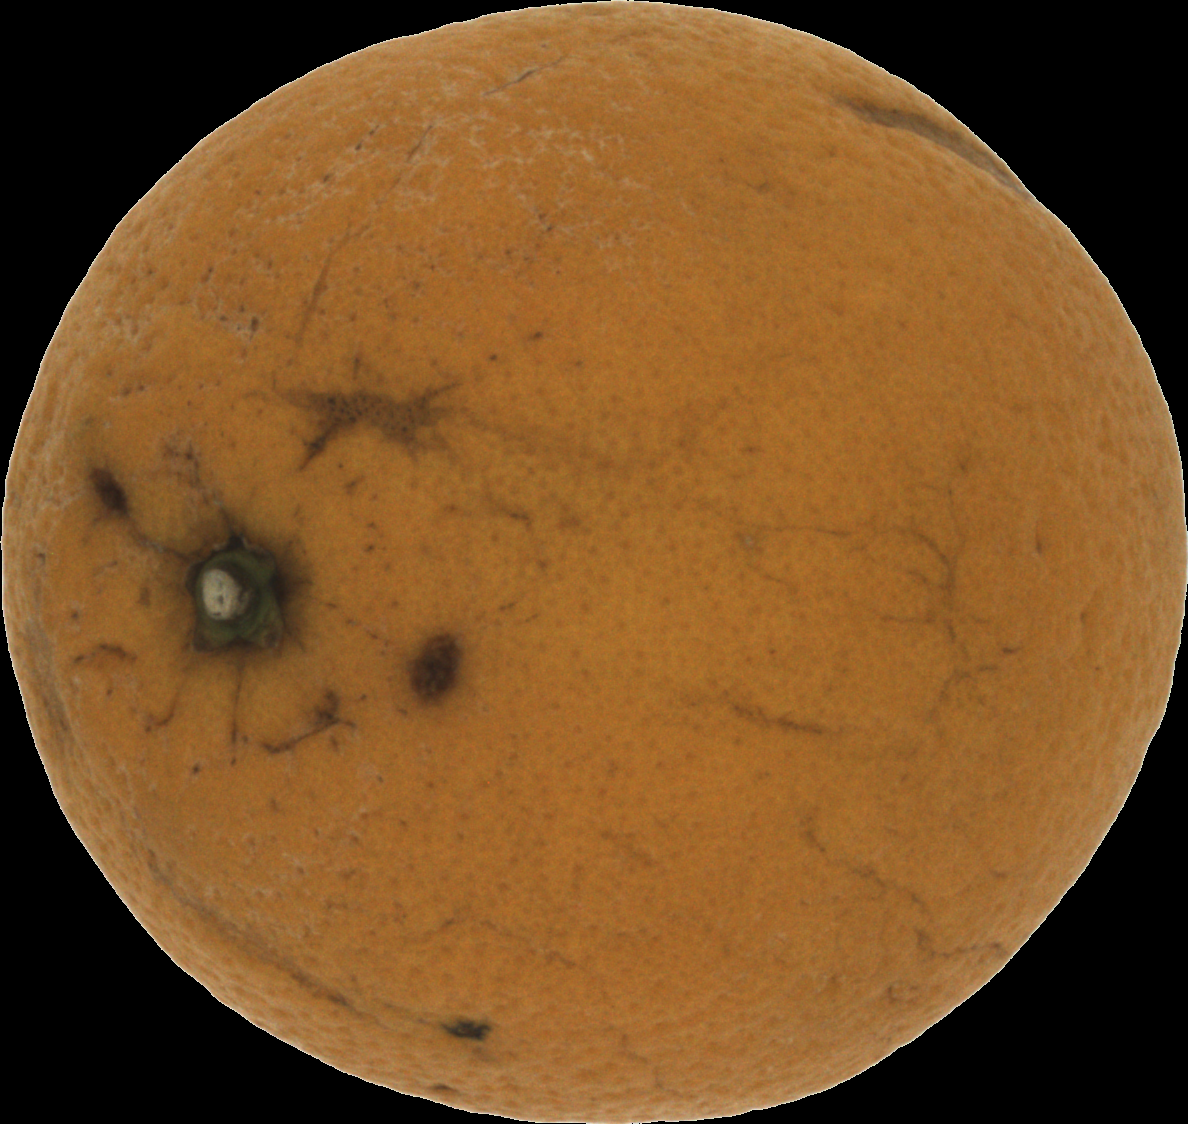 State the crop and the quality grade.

orange, bad
